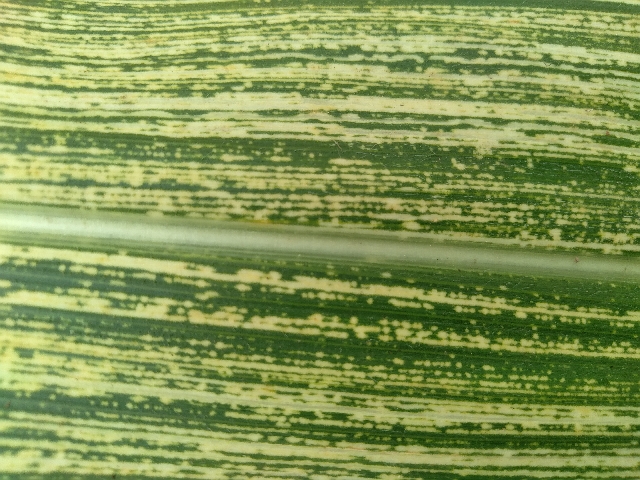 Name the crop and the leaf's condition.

maize, maize streak virus
